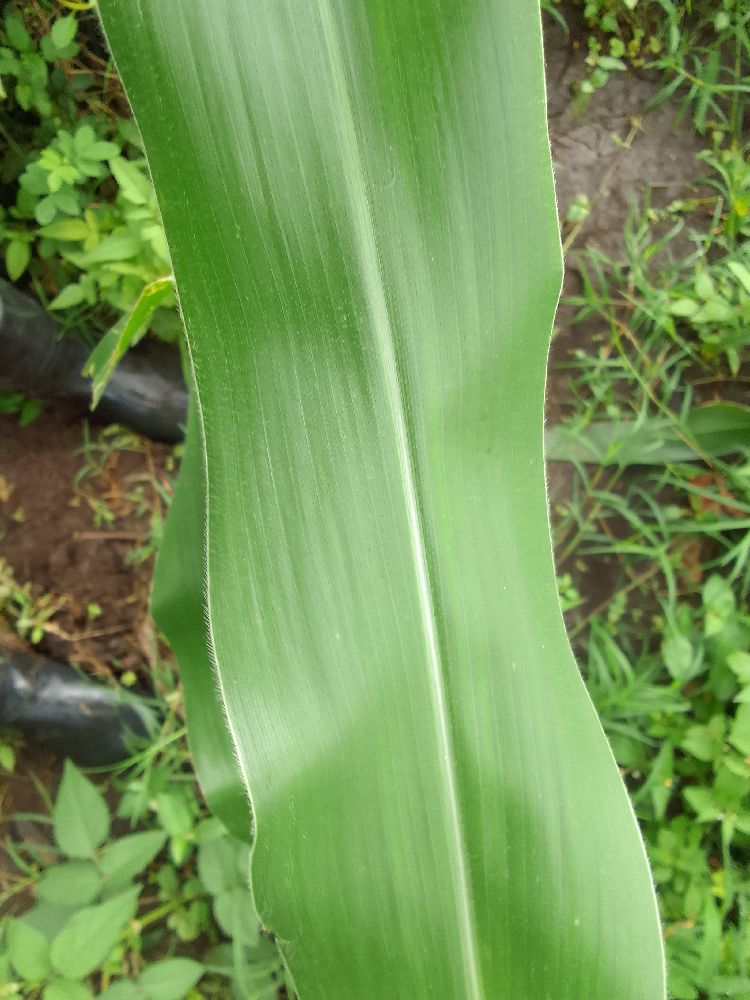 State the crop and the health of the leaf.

maize, healthy
